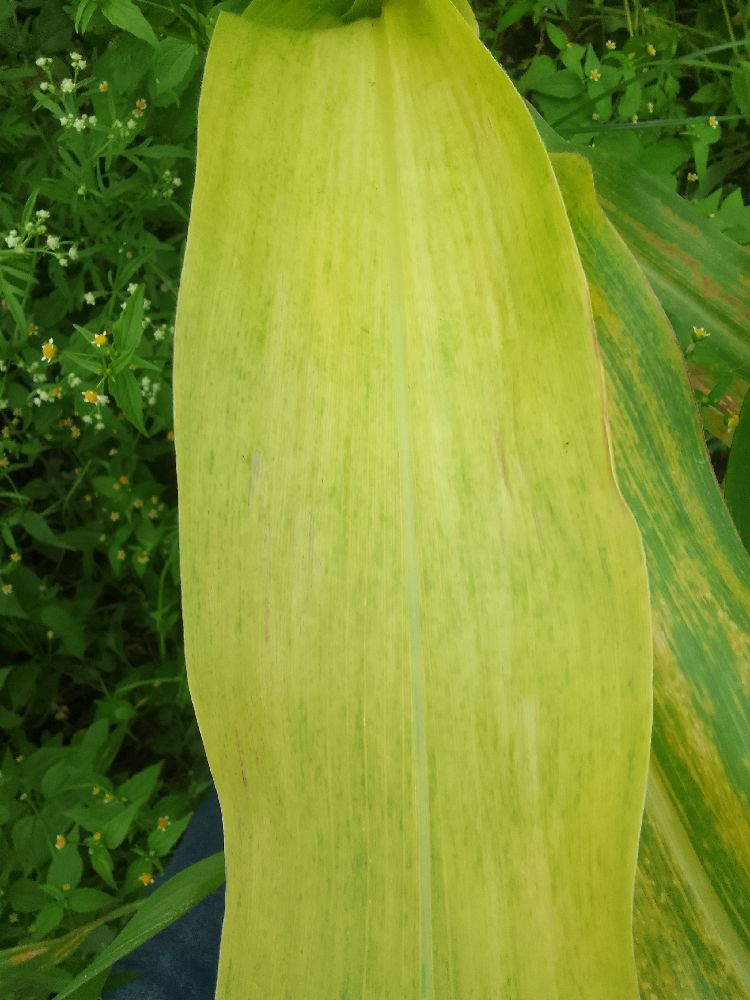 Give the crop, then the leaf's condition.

maize, maize lethal necrosis
